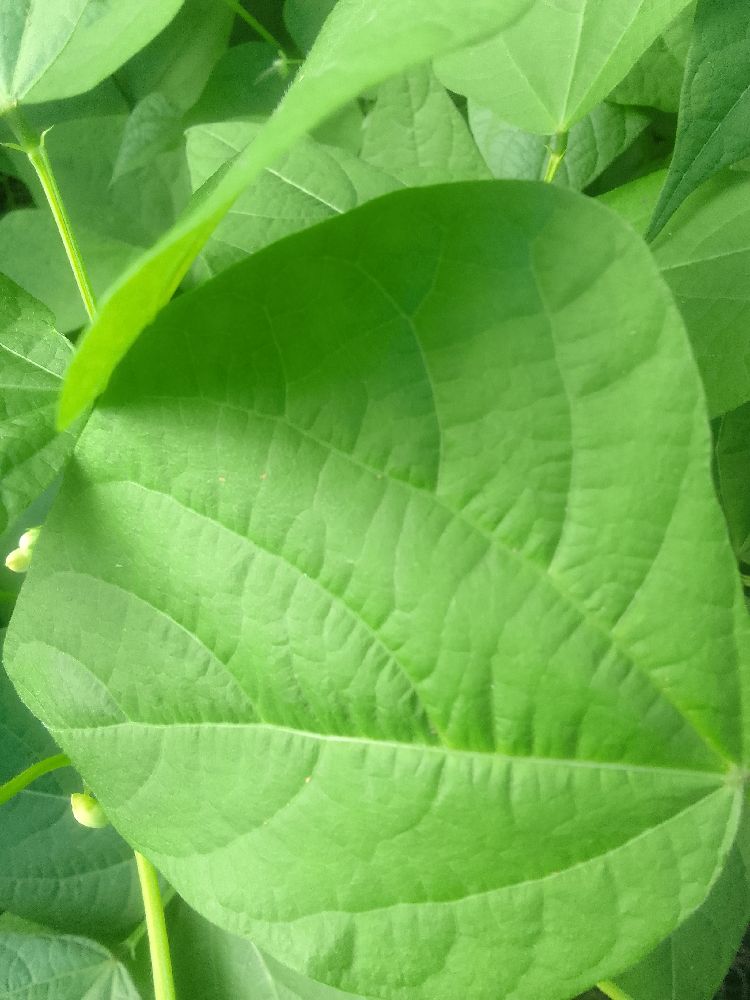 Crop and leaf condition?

common bean, healthy
